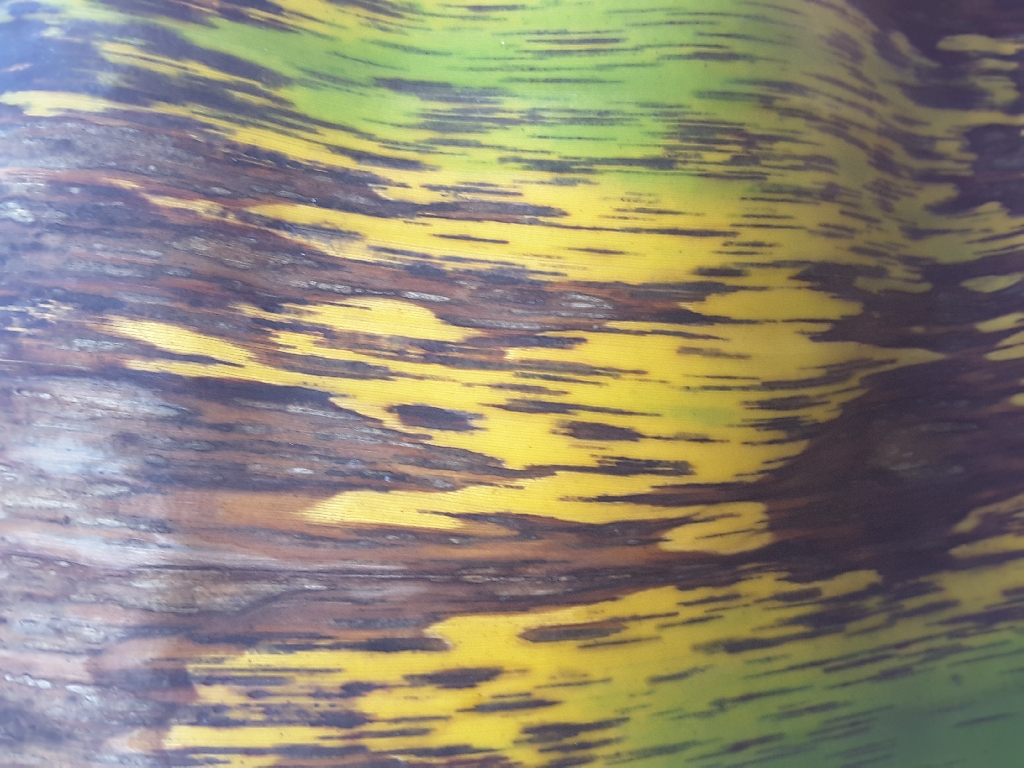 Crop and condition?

banana, black sigatoka
